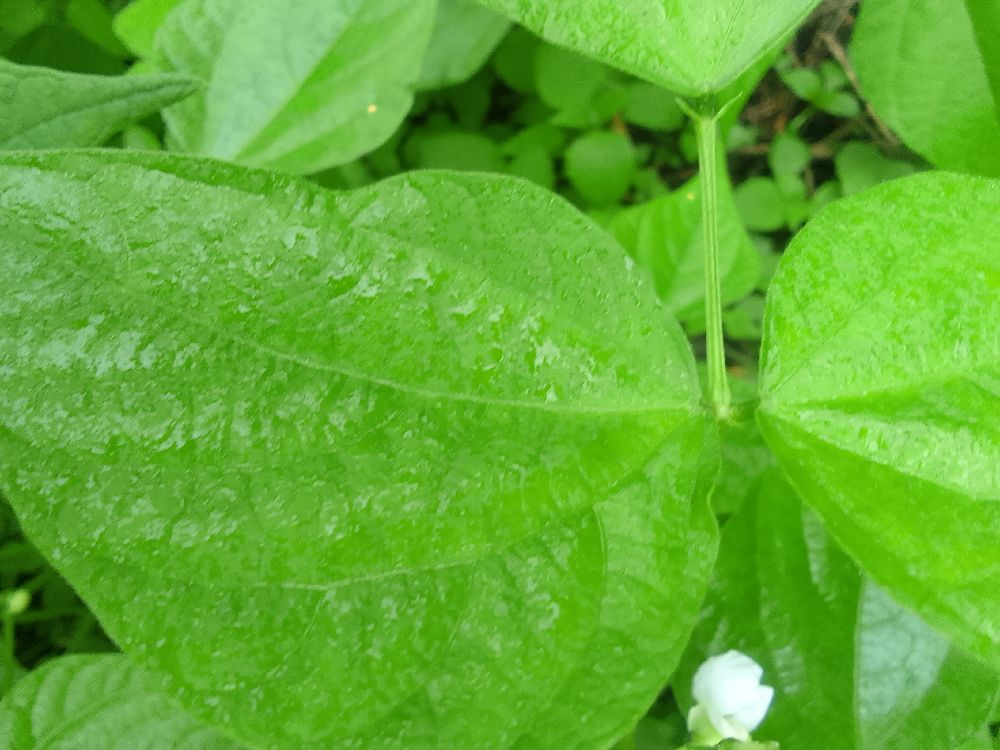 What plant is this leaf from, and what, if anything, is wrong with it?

common bean, healthy
